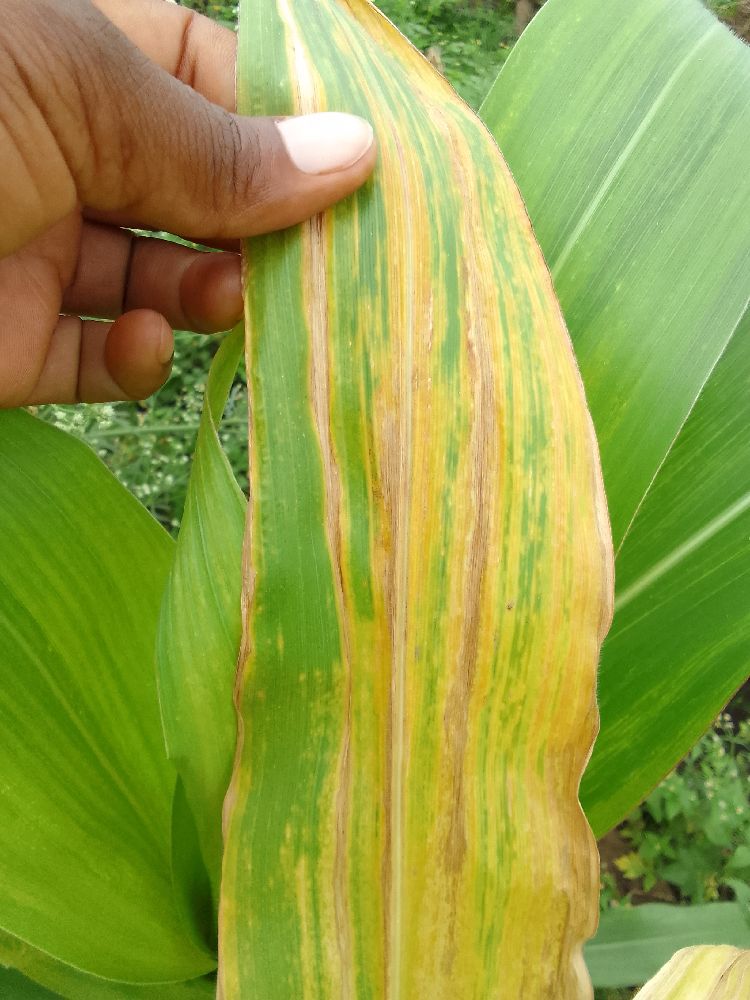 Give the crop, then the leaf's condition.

maize, maize lethal necrosis
